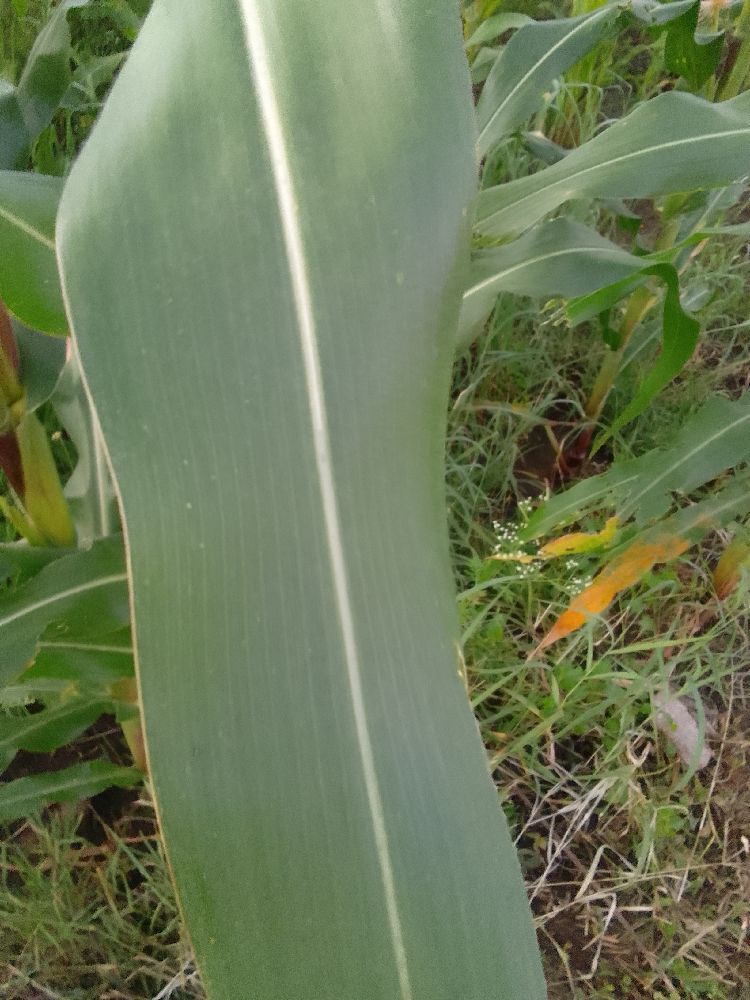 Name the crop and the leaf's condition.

common bean, healthy
